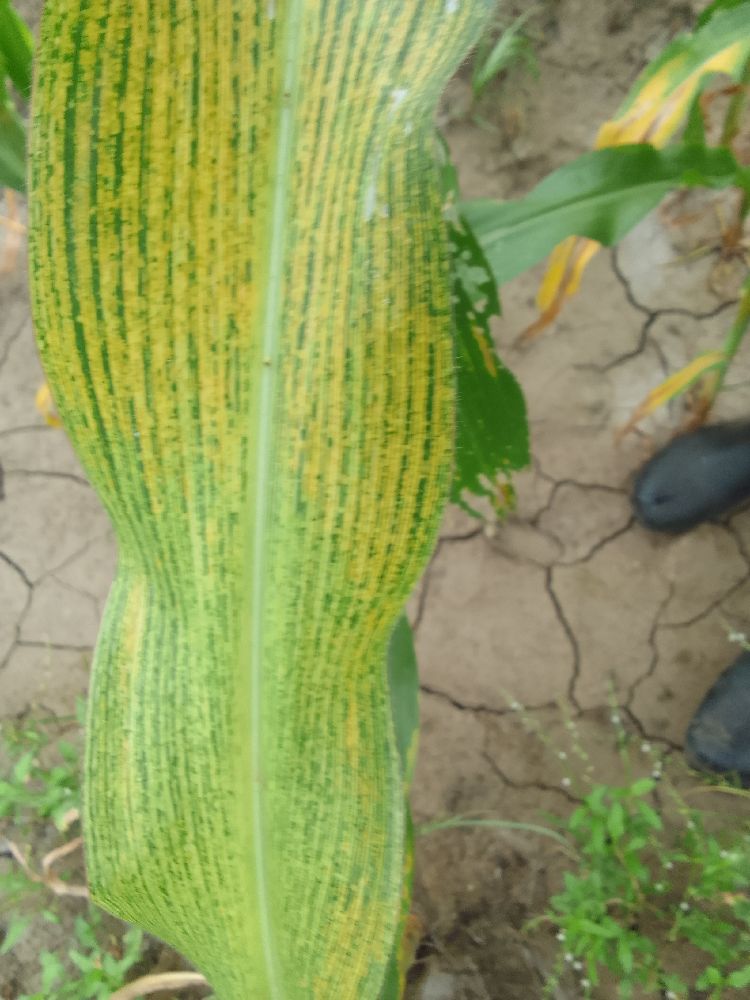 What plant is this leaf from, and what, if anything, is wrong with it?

maize, maize streak virus
